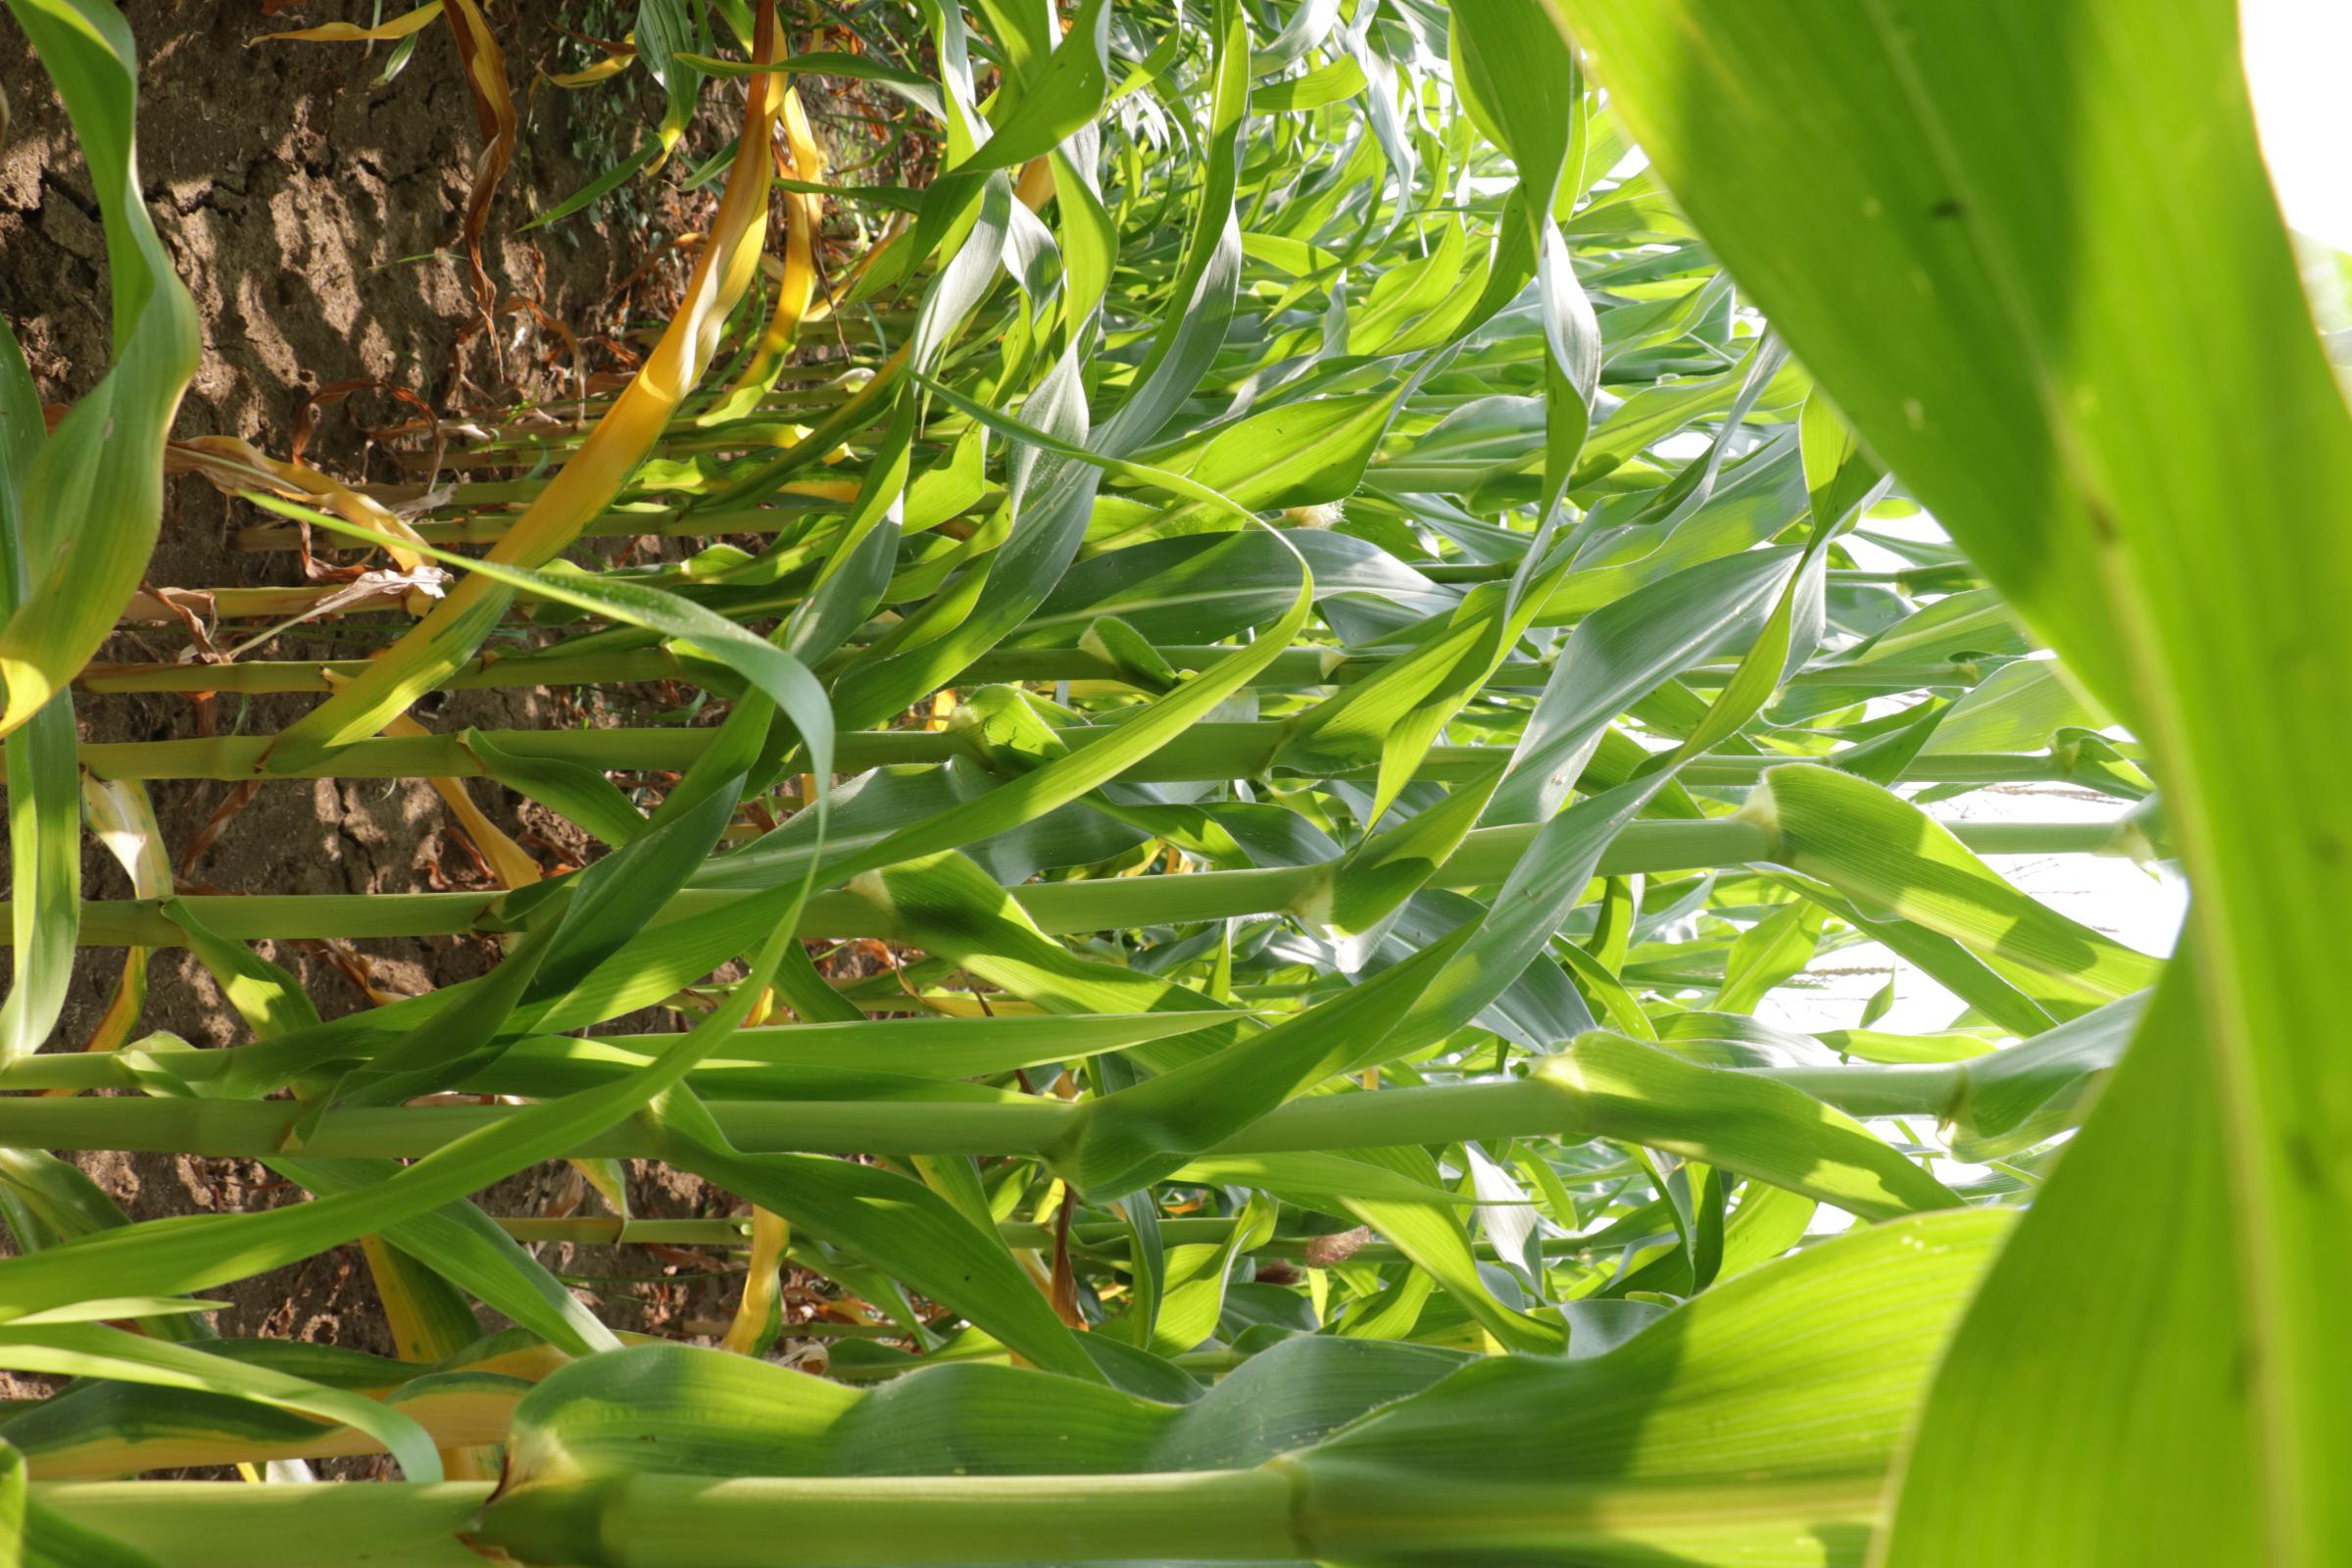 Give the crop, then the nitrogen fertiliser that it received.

maize, no added nitrogen
